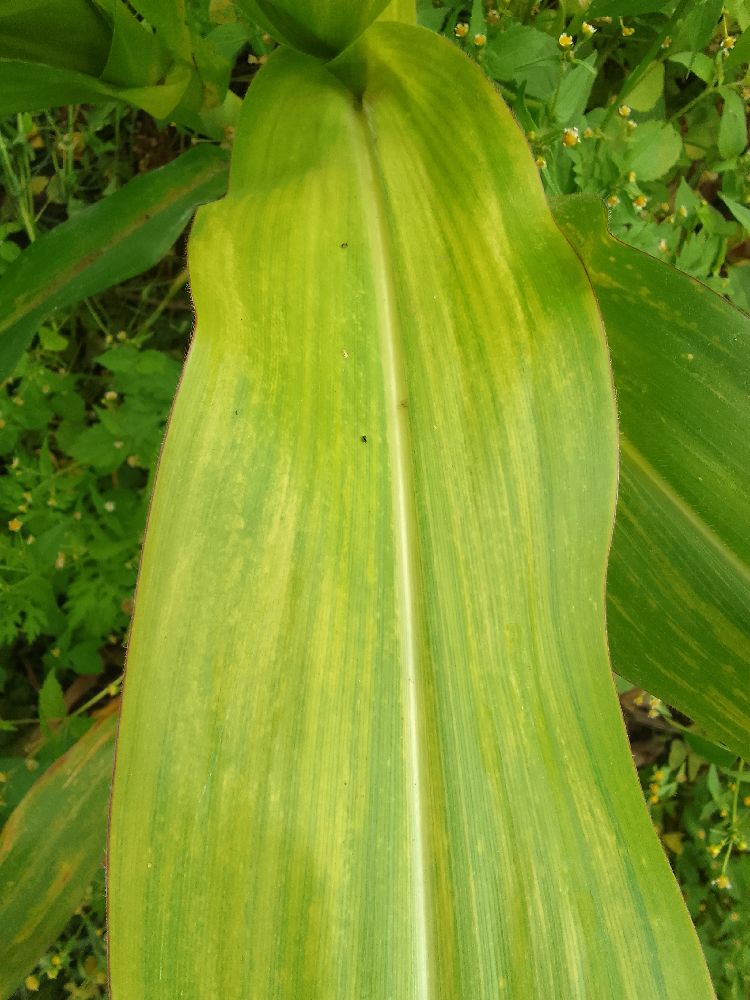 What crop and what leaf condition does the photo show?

maize, maize lethal necrosis
